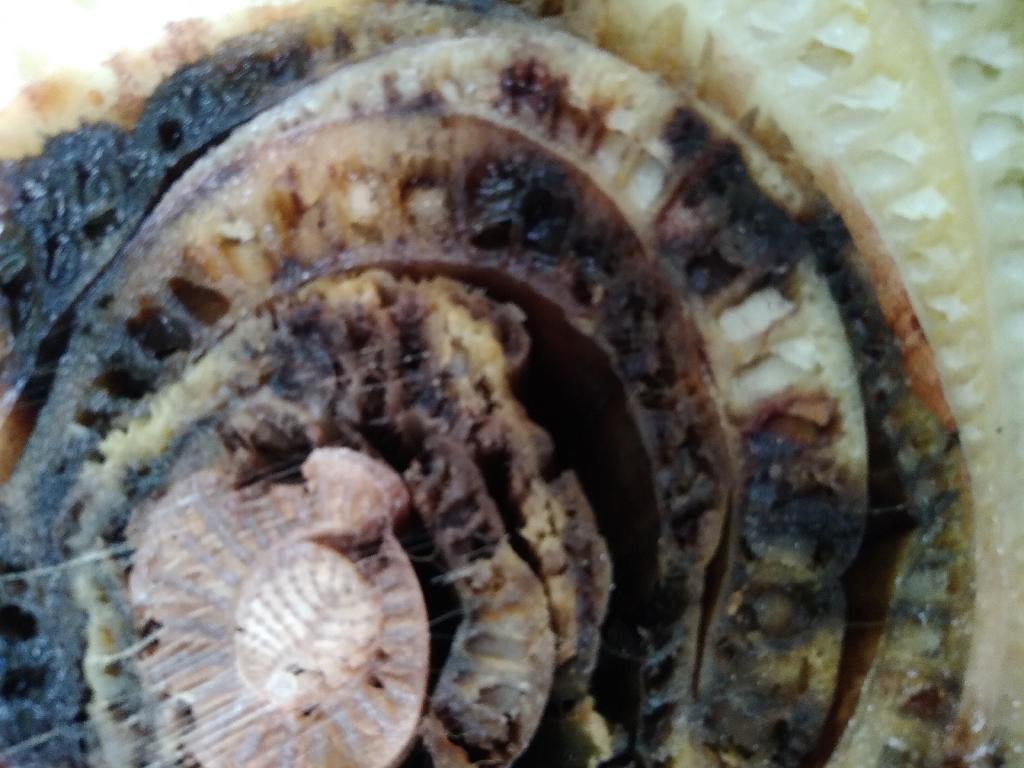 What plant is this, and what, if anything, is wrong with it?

banana, fusarium wilt race 1
